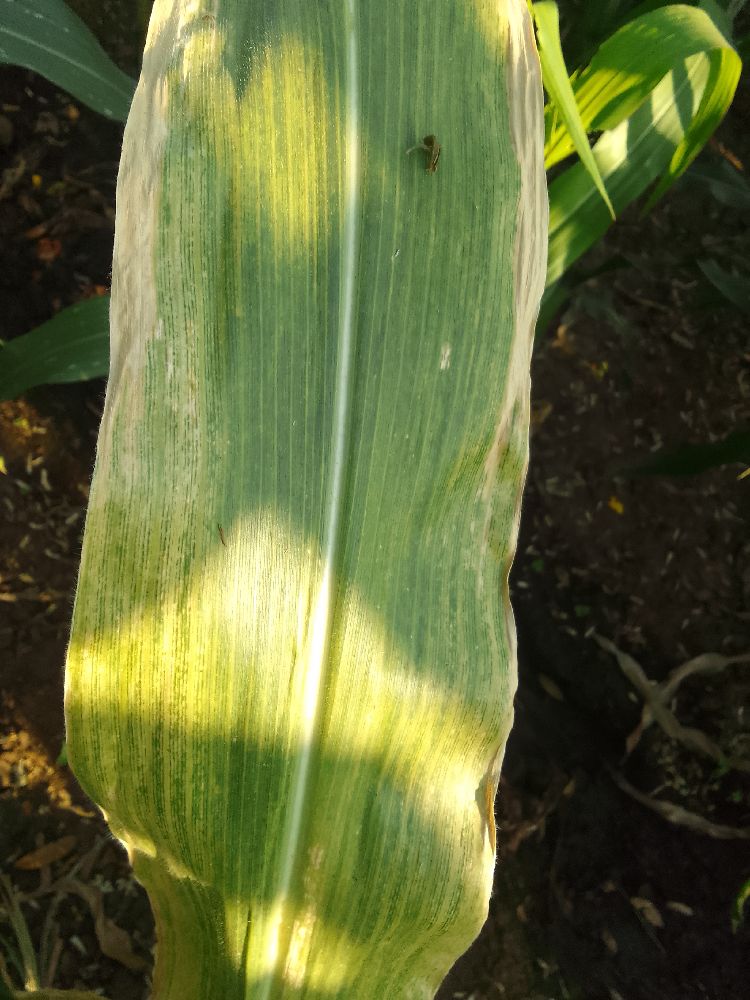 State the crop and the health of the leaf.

maize, maize lethal necrosis
